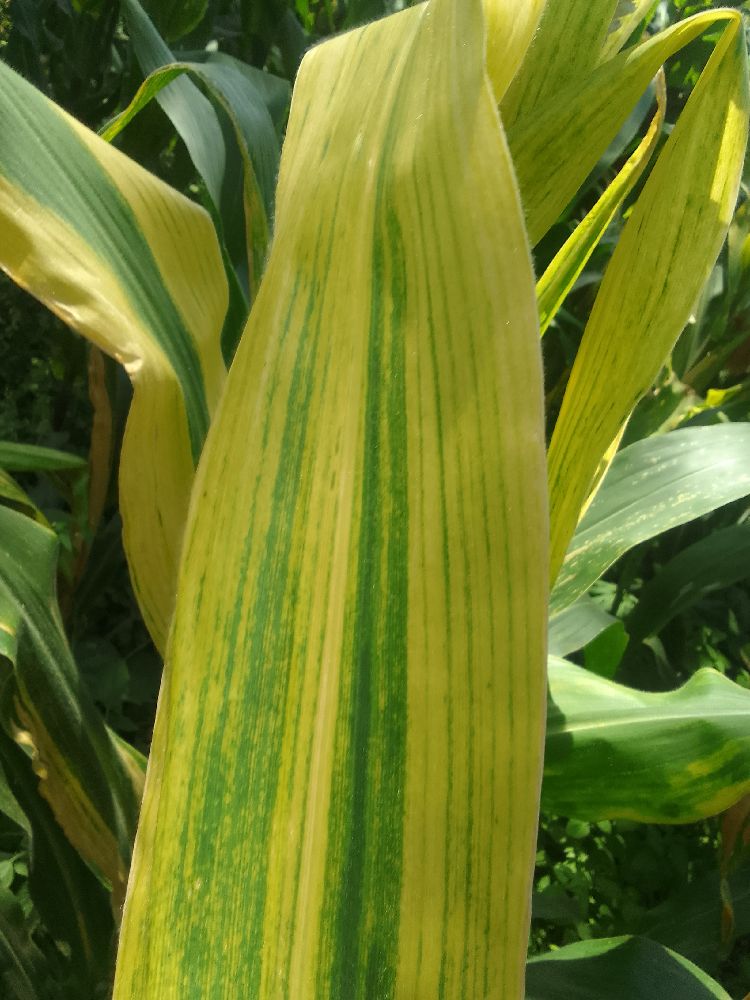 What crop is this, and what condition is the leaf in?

maize, maize lethal necrosis
